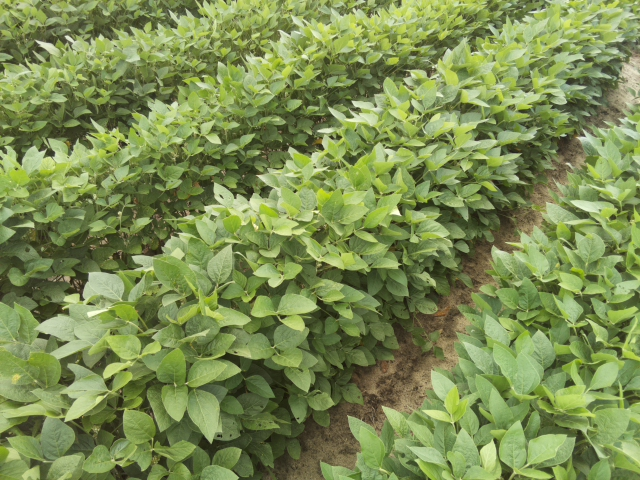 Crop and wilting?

soybean, leaves with no wilting
